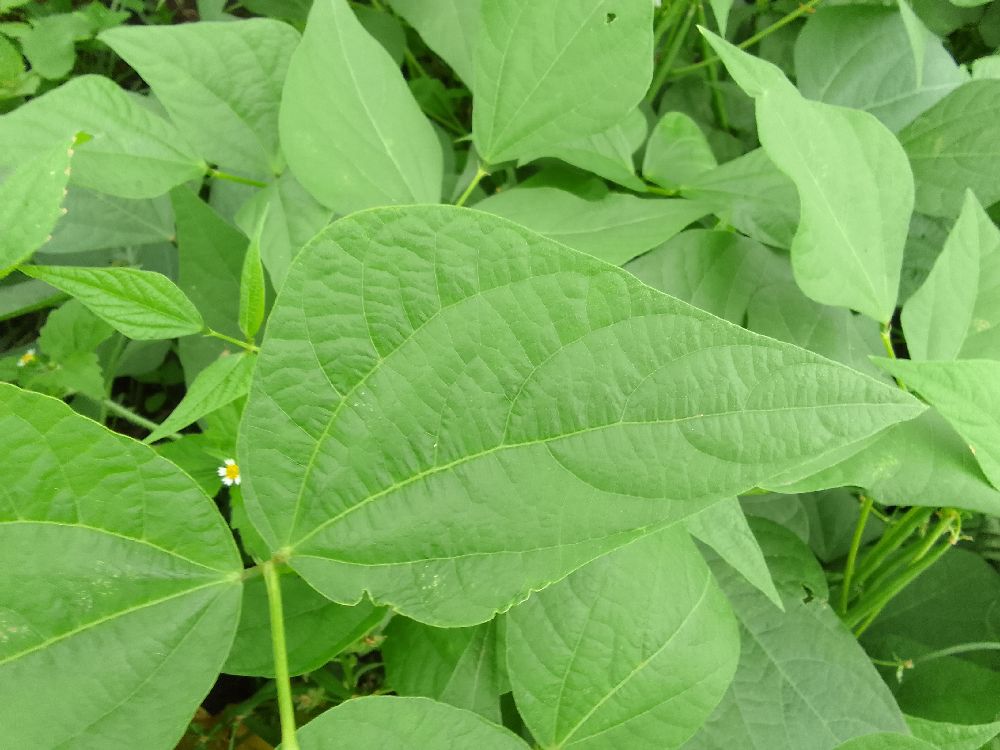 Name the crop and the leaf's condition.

common bean, healthy
